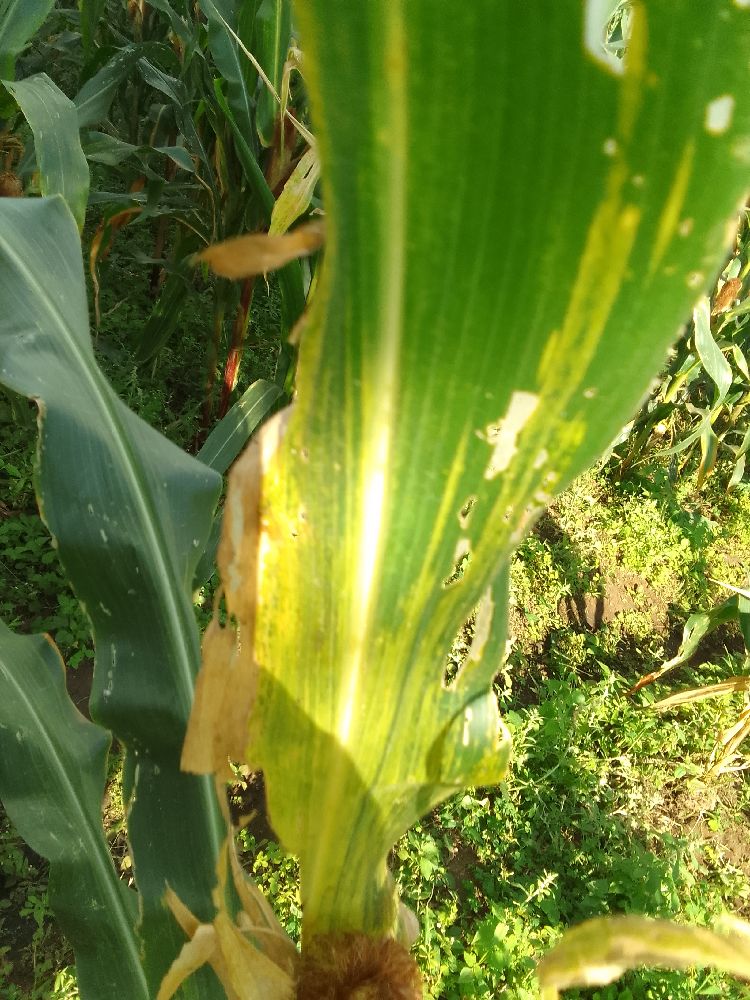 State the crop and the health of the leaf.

maize, maize lethal necrosis
